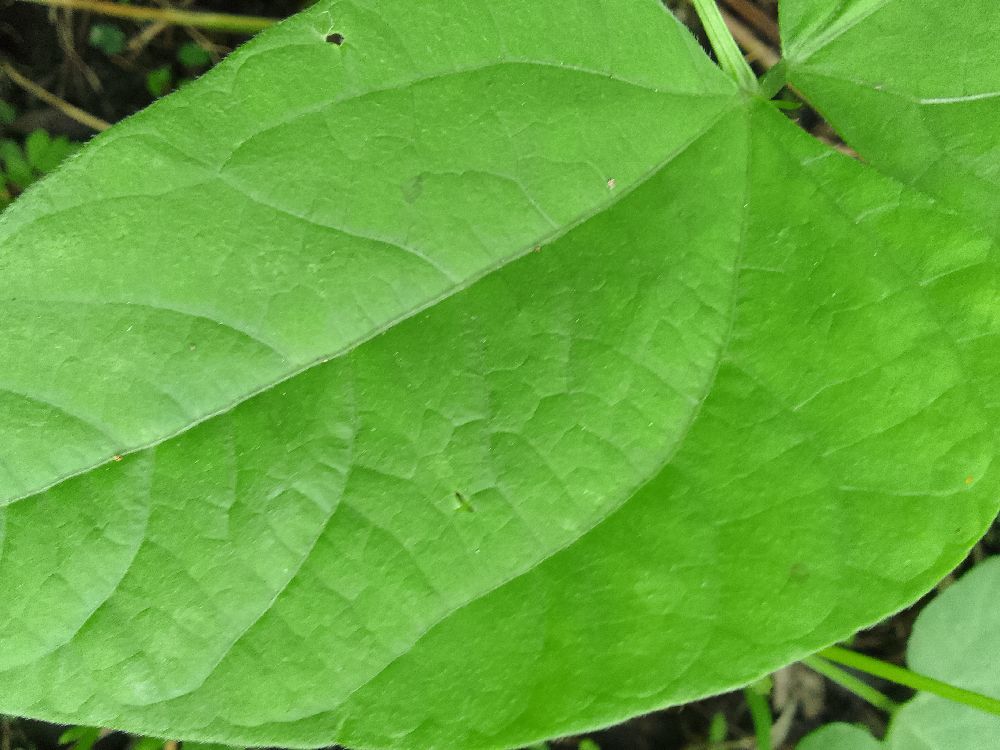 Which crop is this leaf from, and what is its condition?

common bean, healthy
